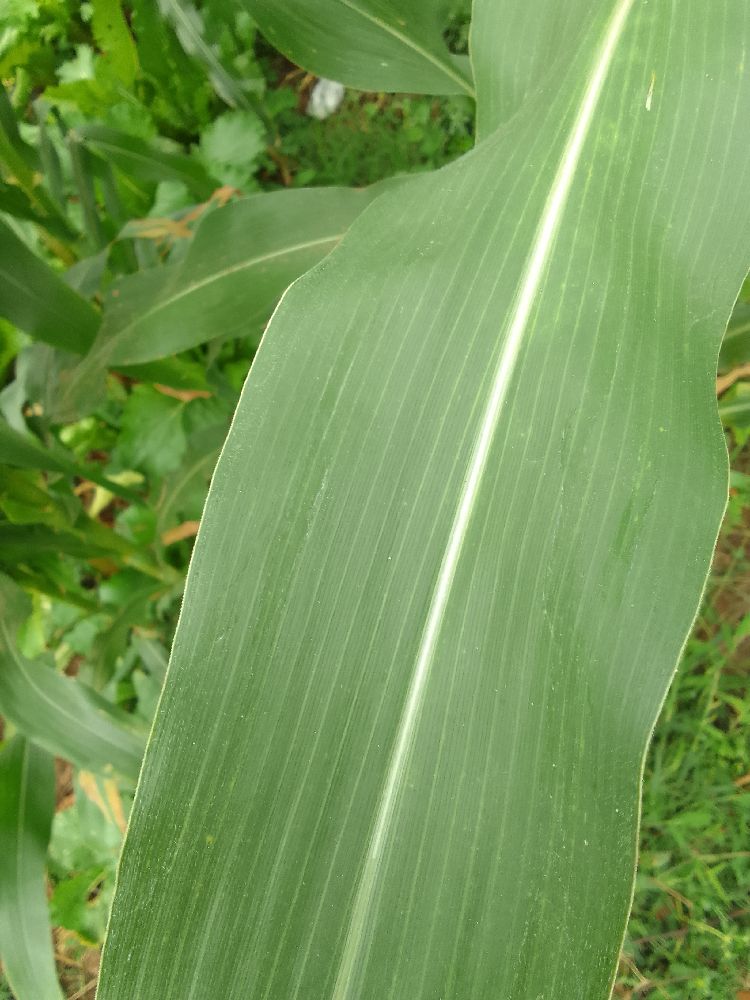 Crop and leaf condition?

maize, healthy
